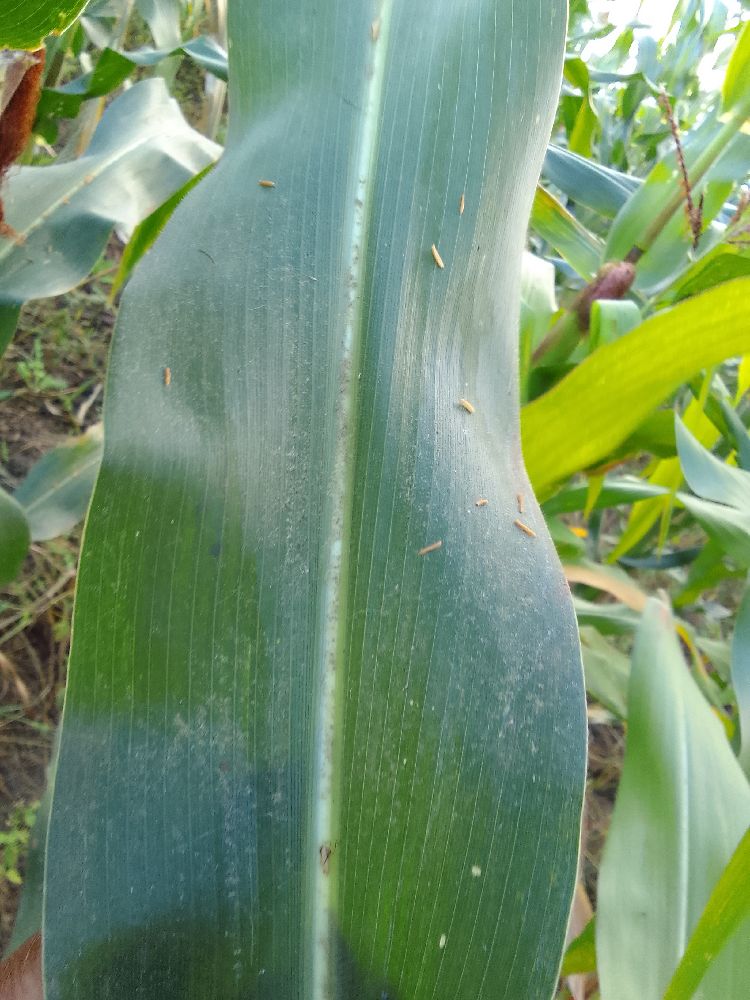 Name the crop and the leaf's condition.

maize, healthy
